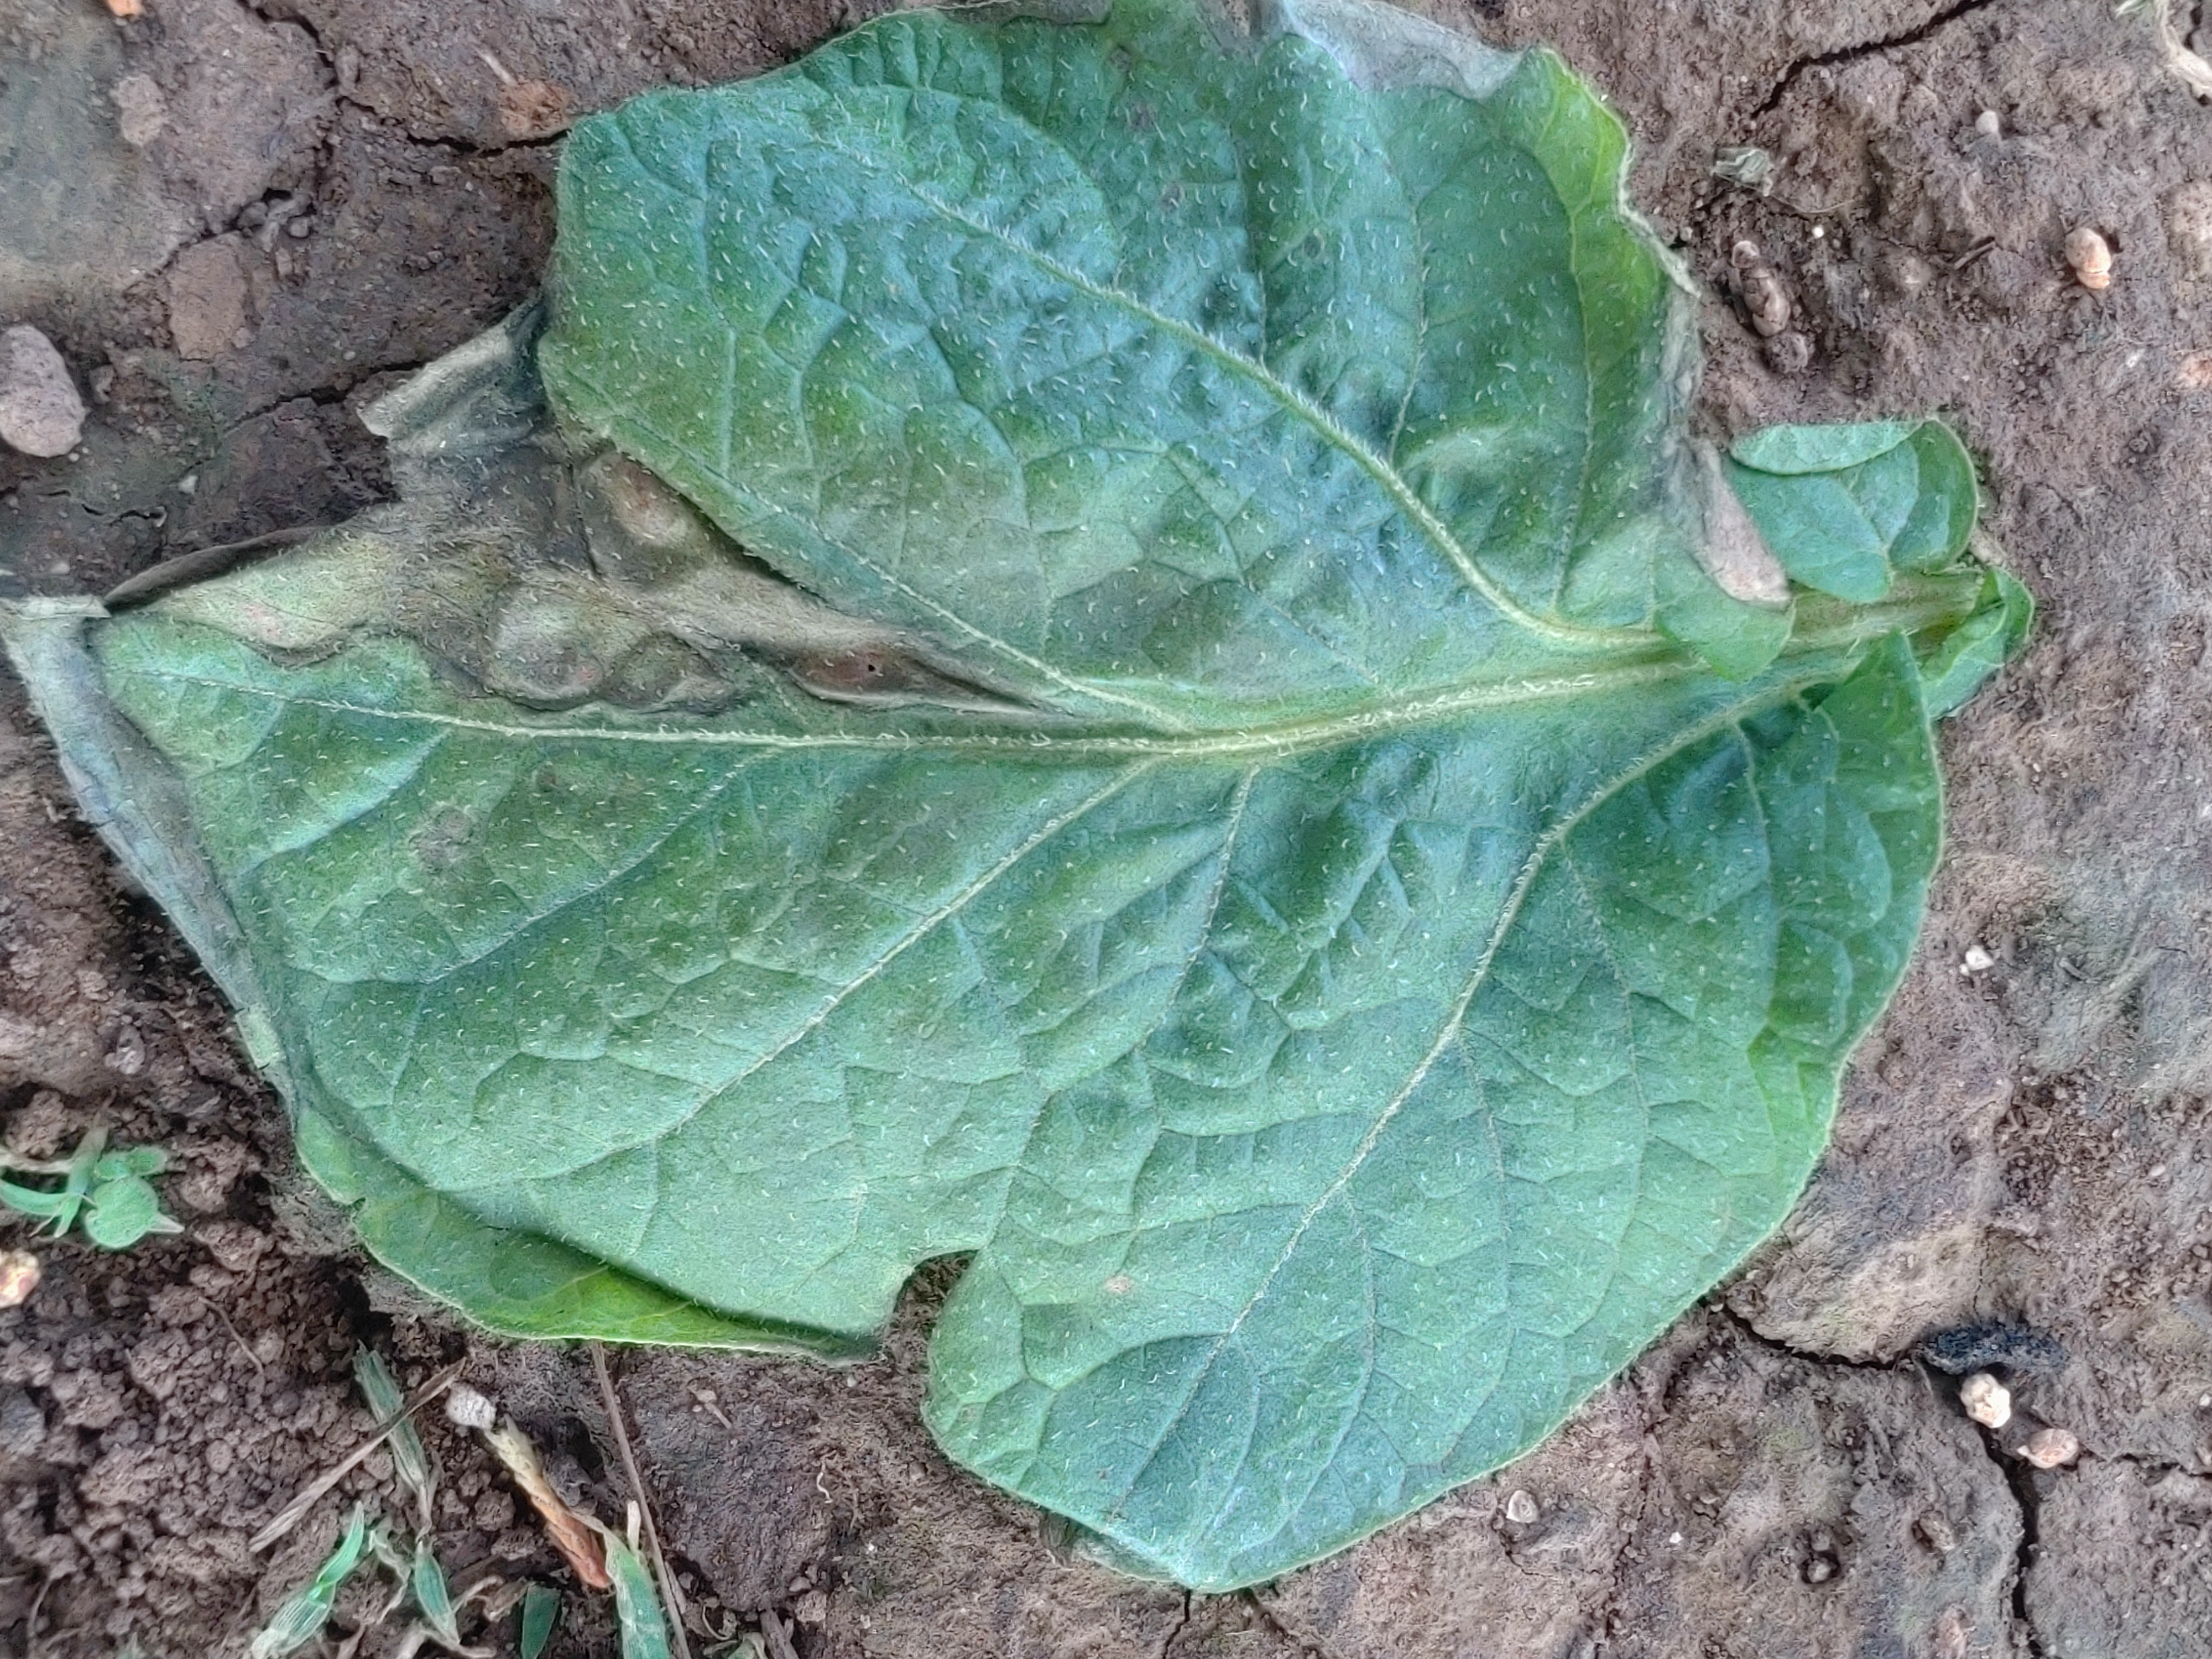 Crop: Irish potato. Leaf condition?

early blight
